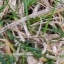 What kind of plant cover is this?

grass
